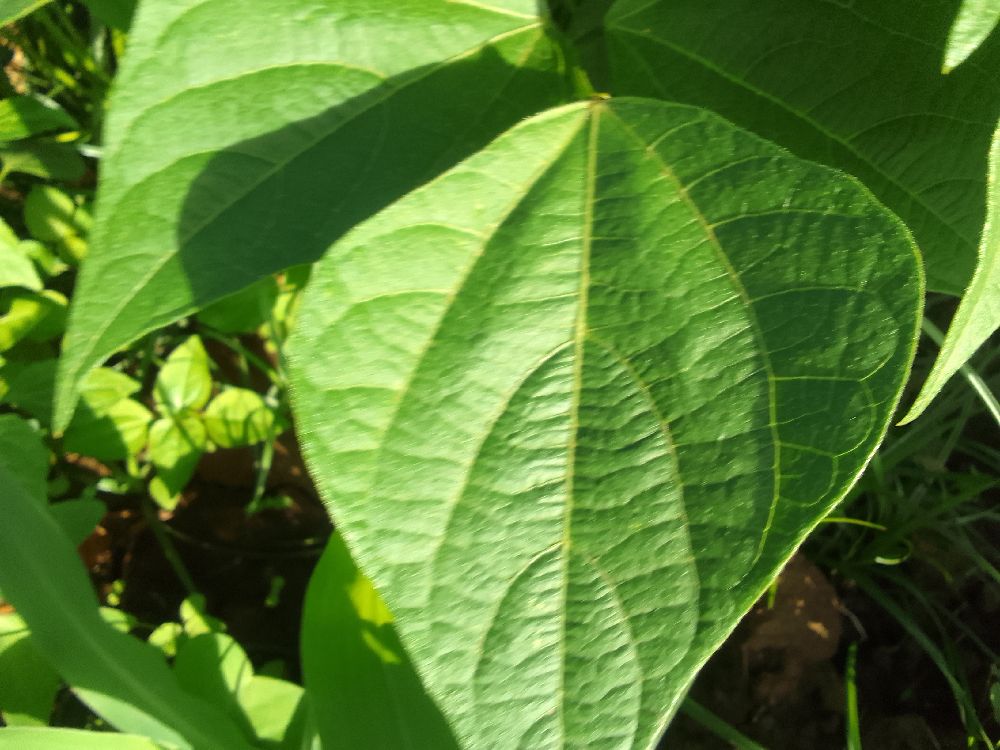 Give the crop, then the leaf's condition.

common bean, healthy
